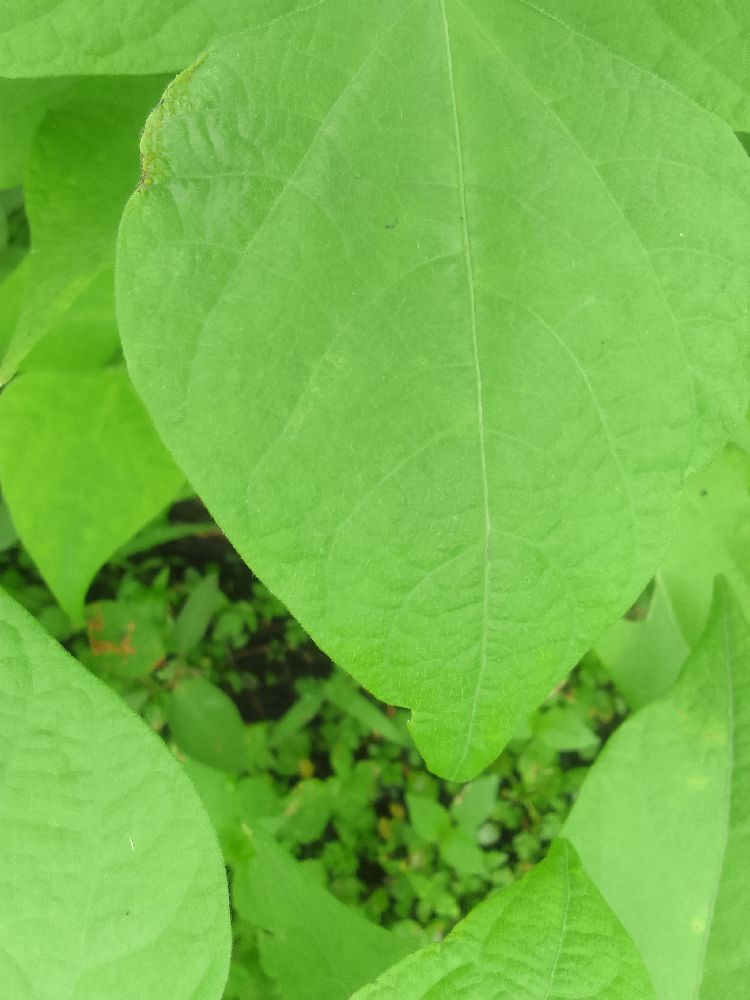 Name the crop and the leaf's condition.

common bean, healthy
